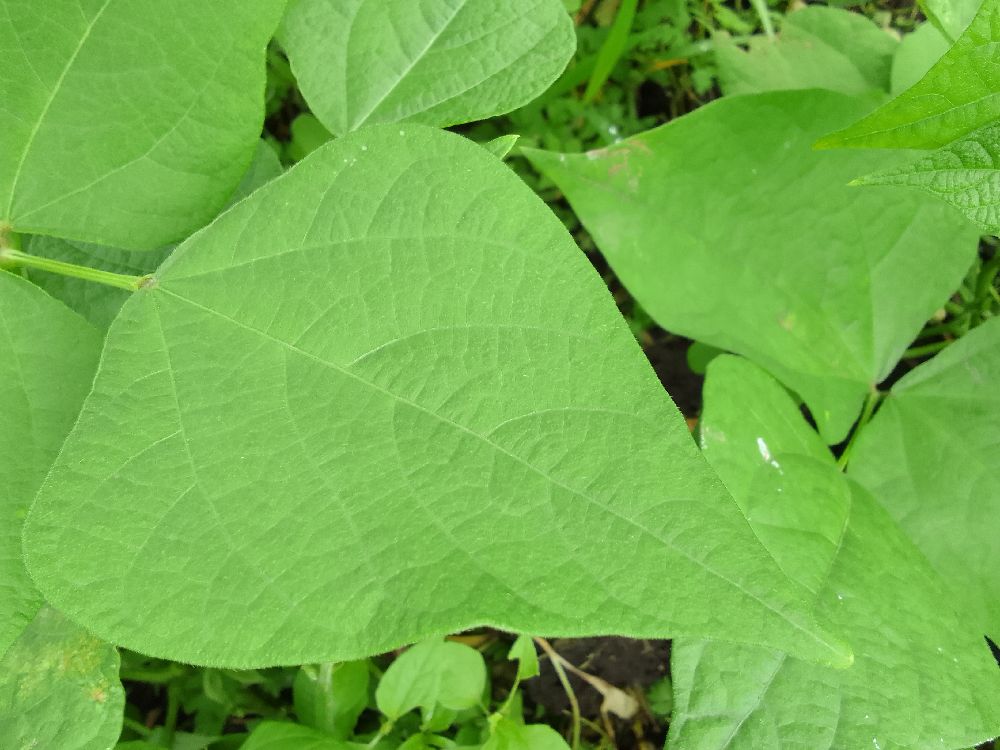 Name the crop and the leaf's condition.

common bean, healthy
